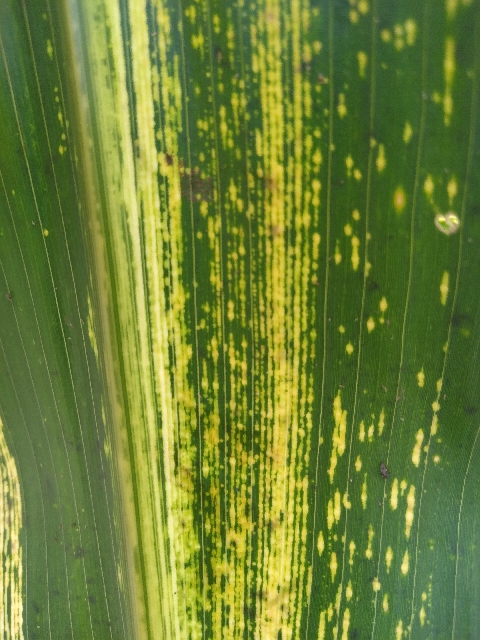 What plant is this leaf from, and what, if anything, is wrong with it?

maize, maize streak virus
